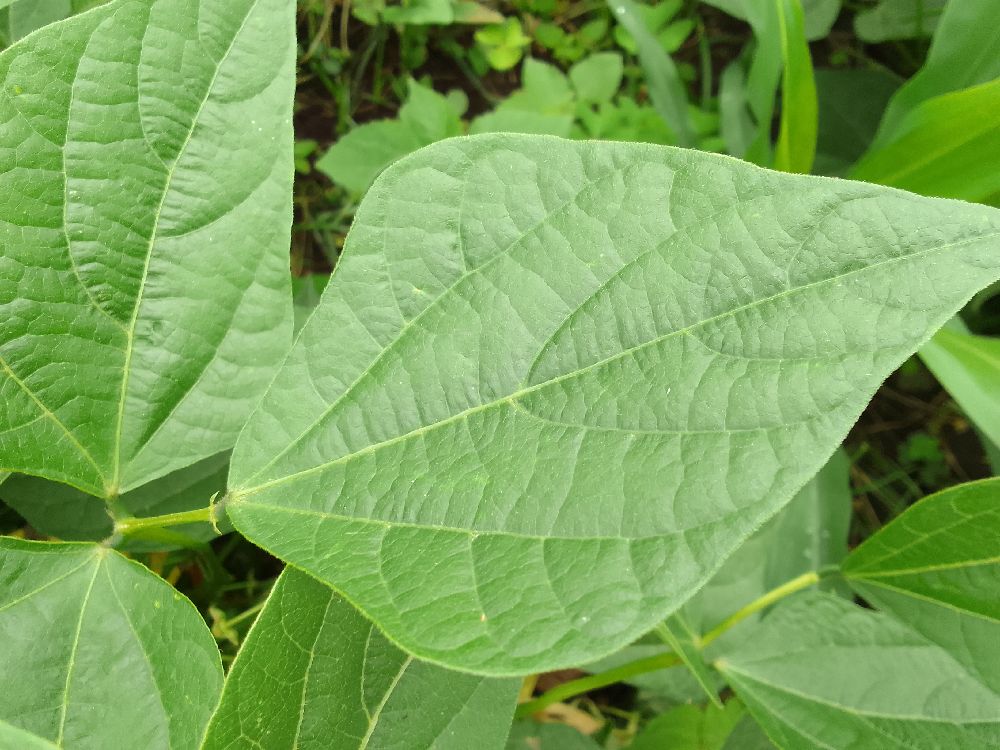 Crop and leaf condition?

common bean, healthy
